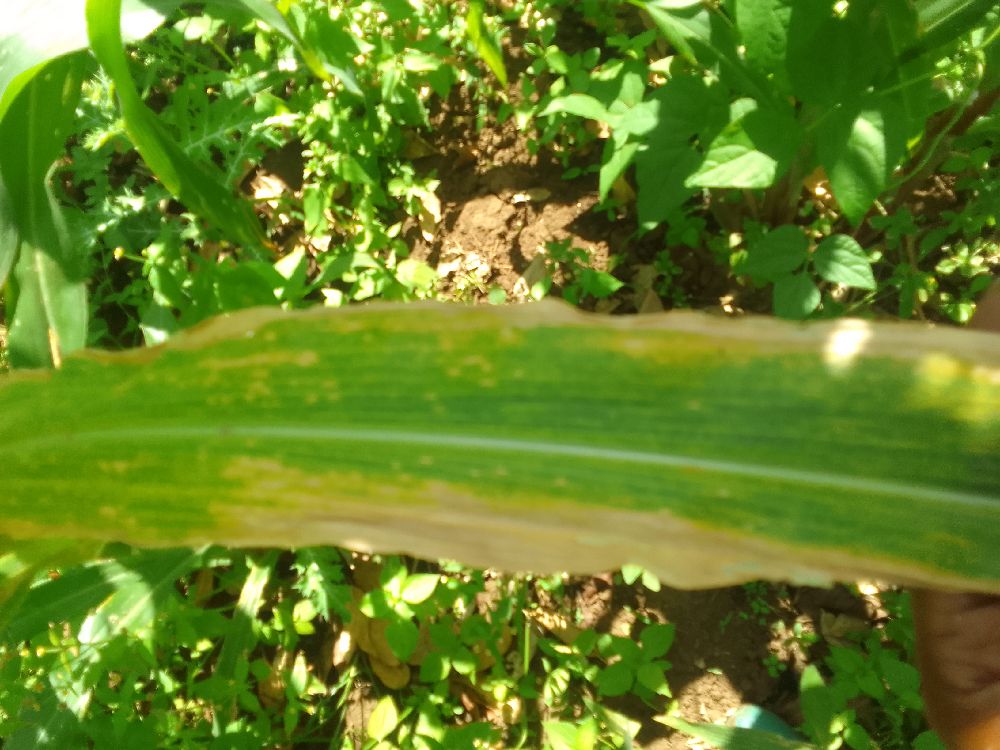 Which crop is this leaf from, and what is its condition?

maize, maize lethal necrosis
